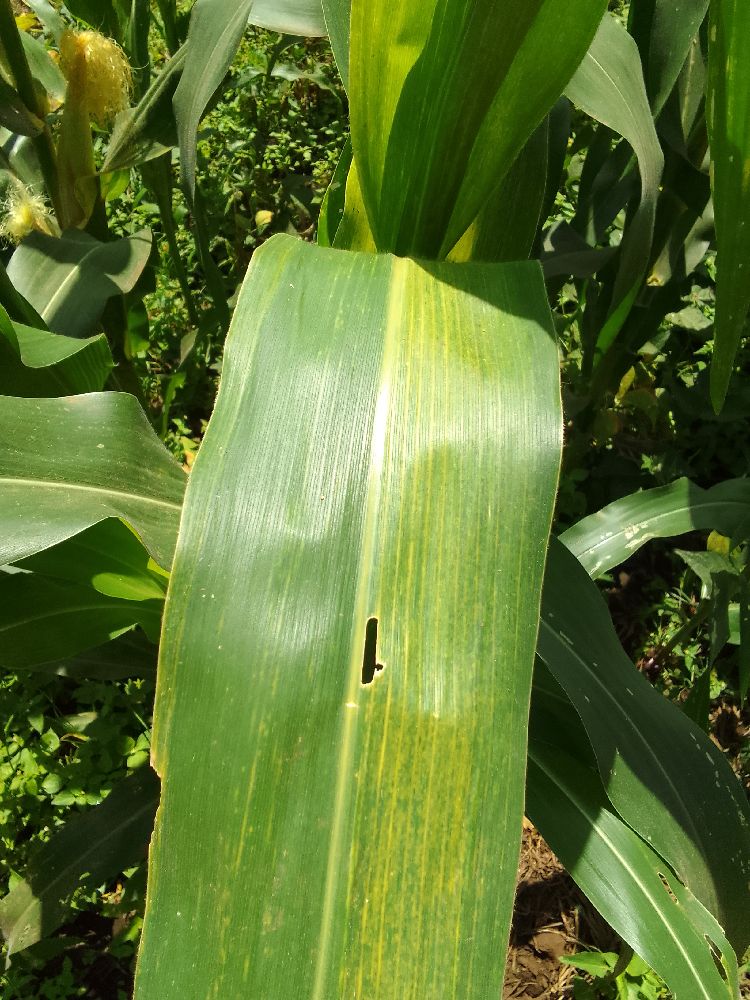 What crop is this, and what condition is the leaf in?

maize, maize lethal necrosis
